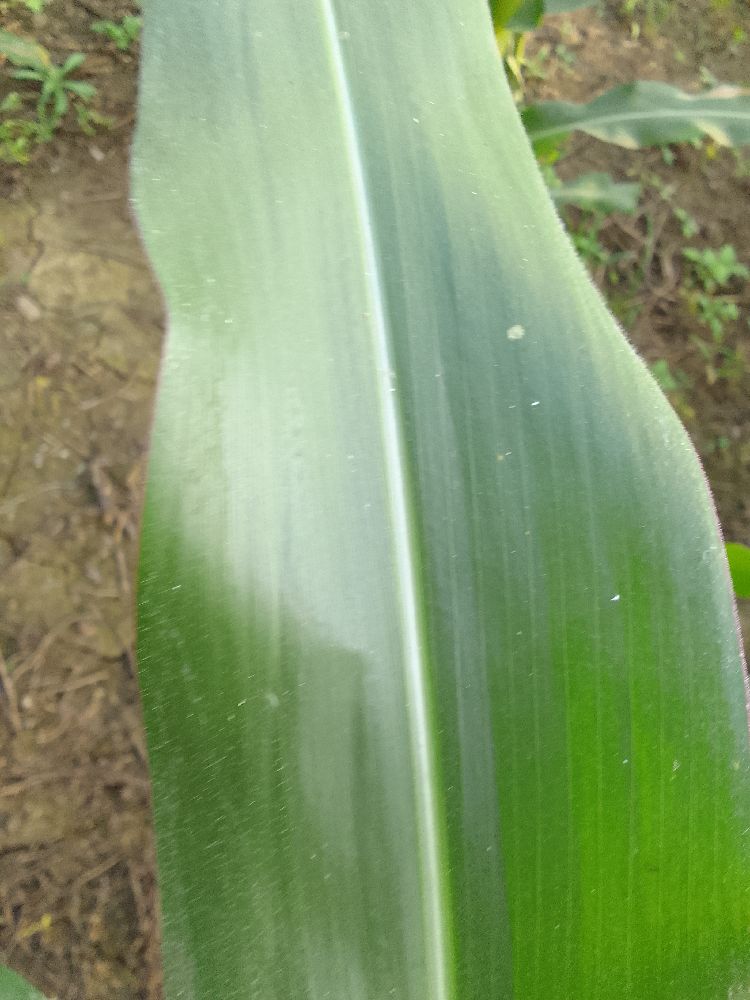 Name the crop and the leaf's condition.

maize, healthy
